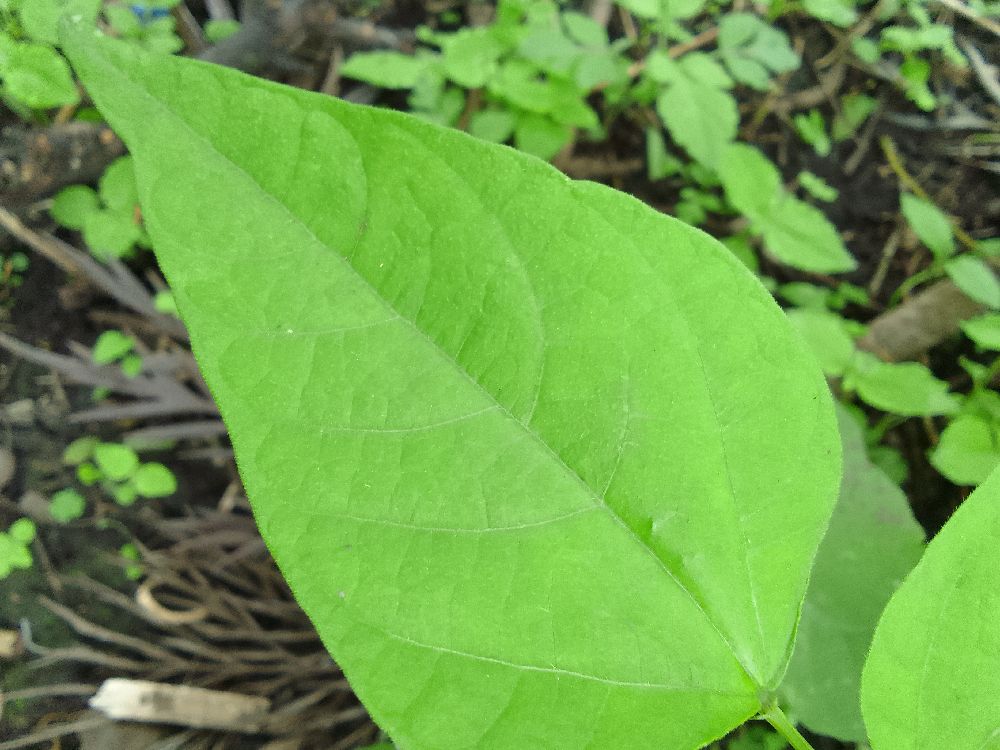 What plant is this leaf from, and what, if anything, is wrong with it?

common bean, healthy
